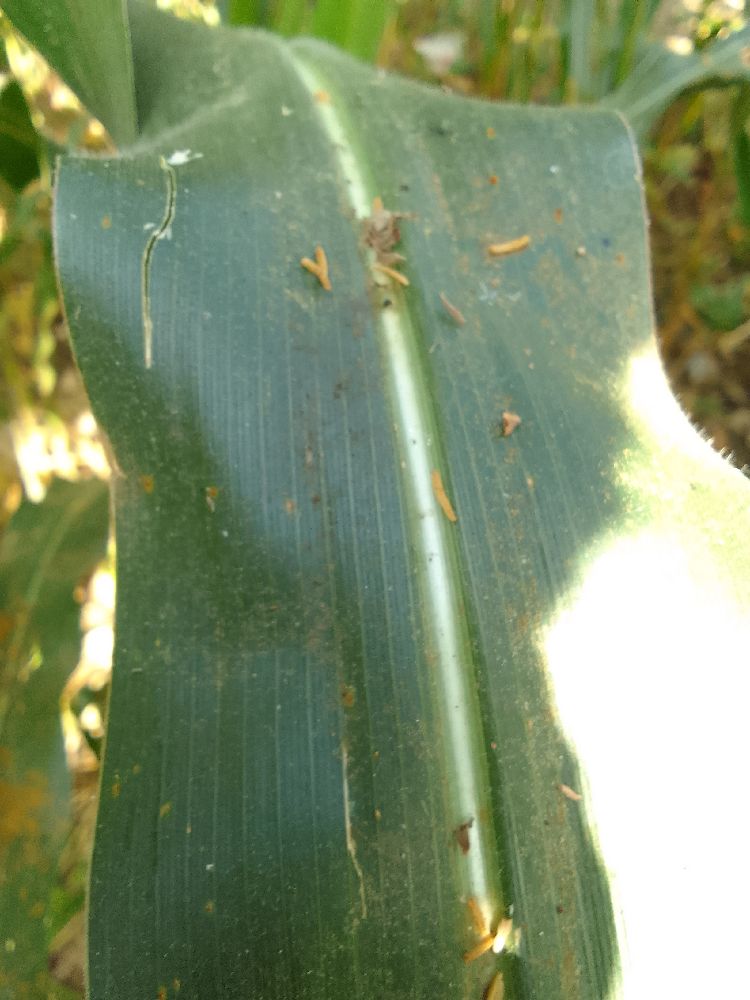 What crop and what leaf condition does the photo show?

maize, healthy
